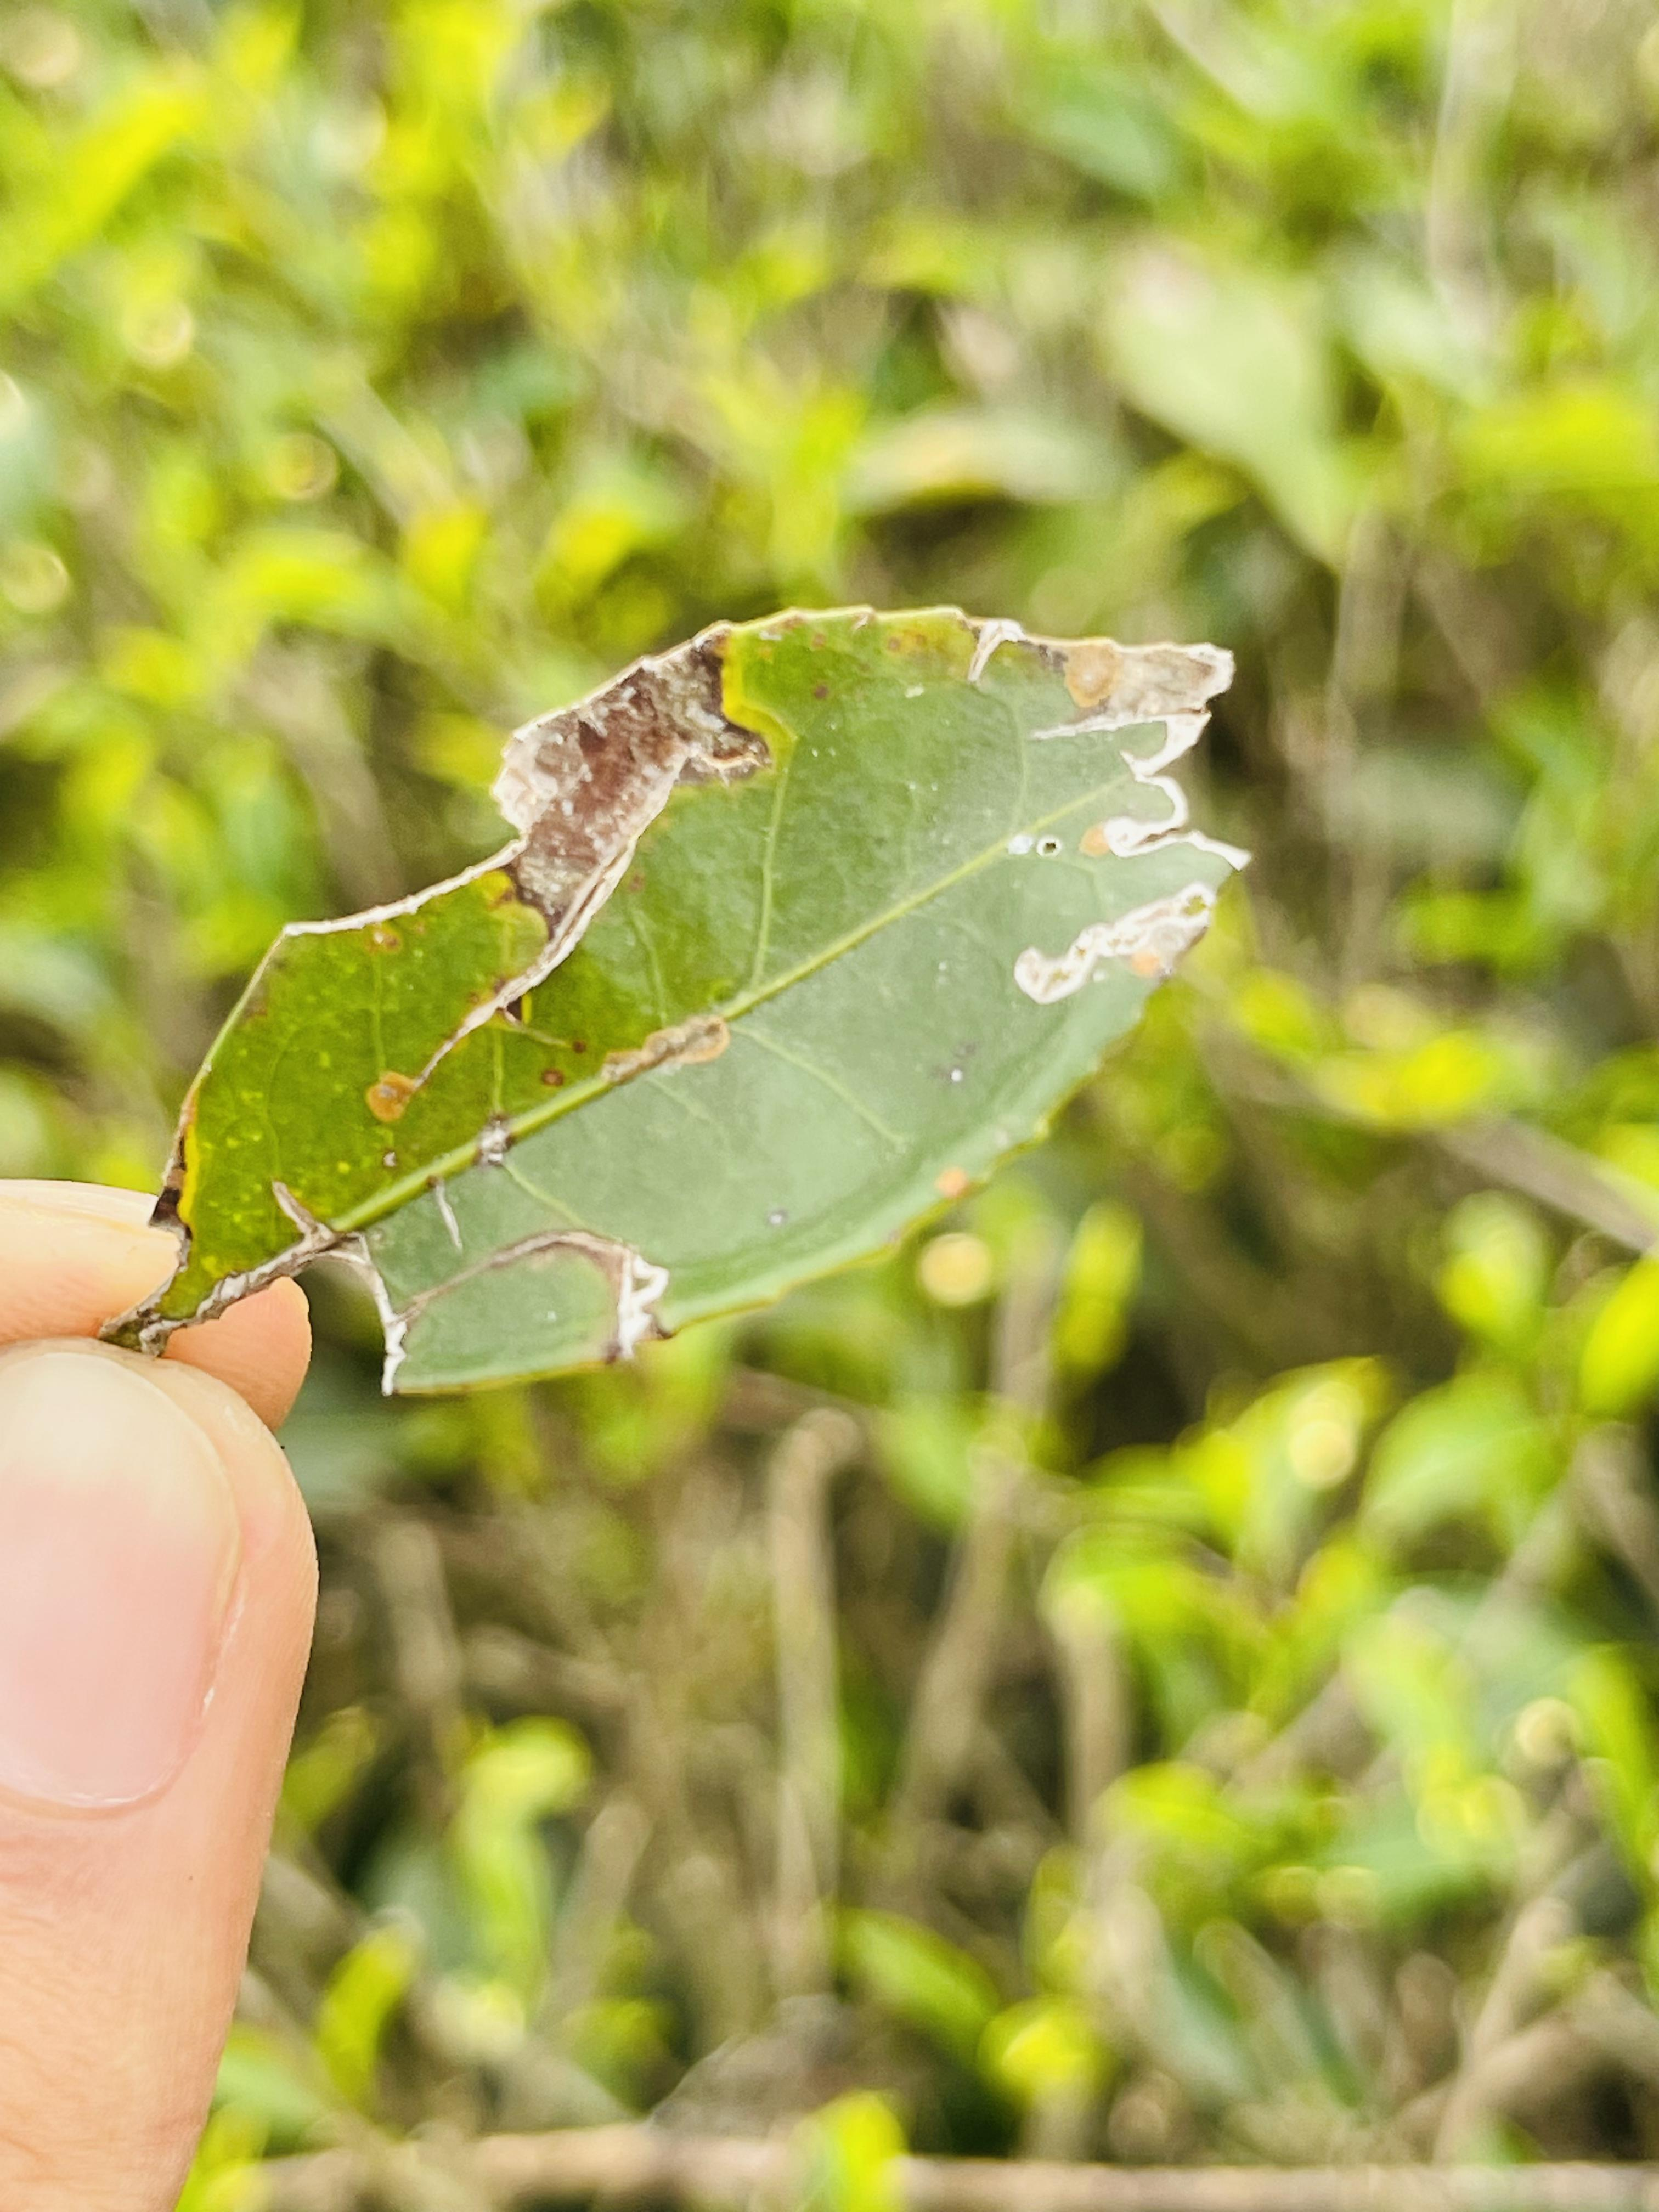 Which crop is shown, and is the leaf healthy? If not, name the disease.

tea, blight
